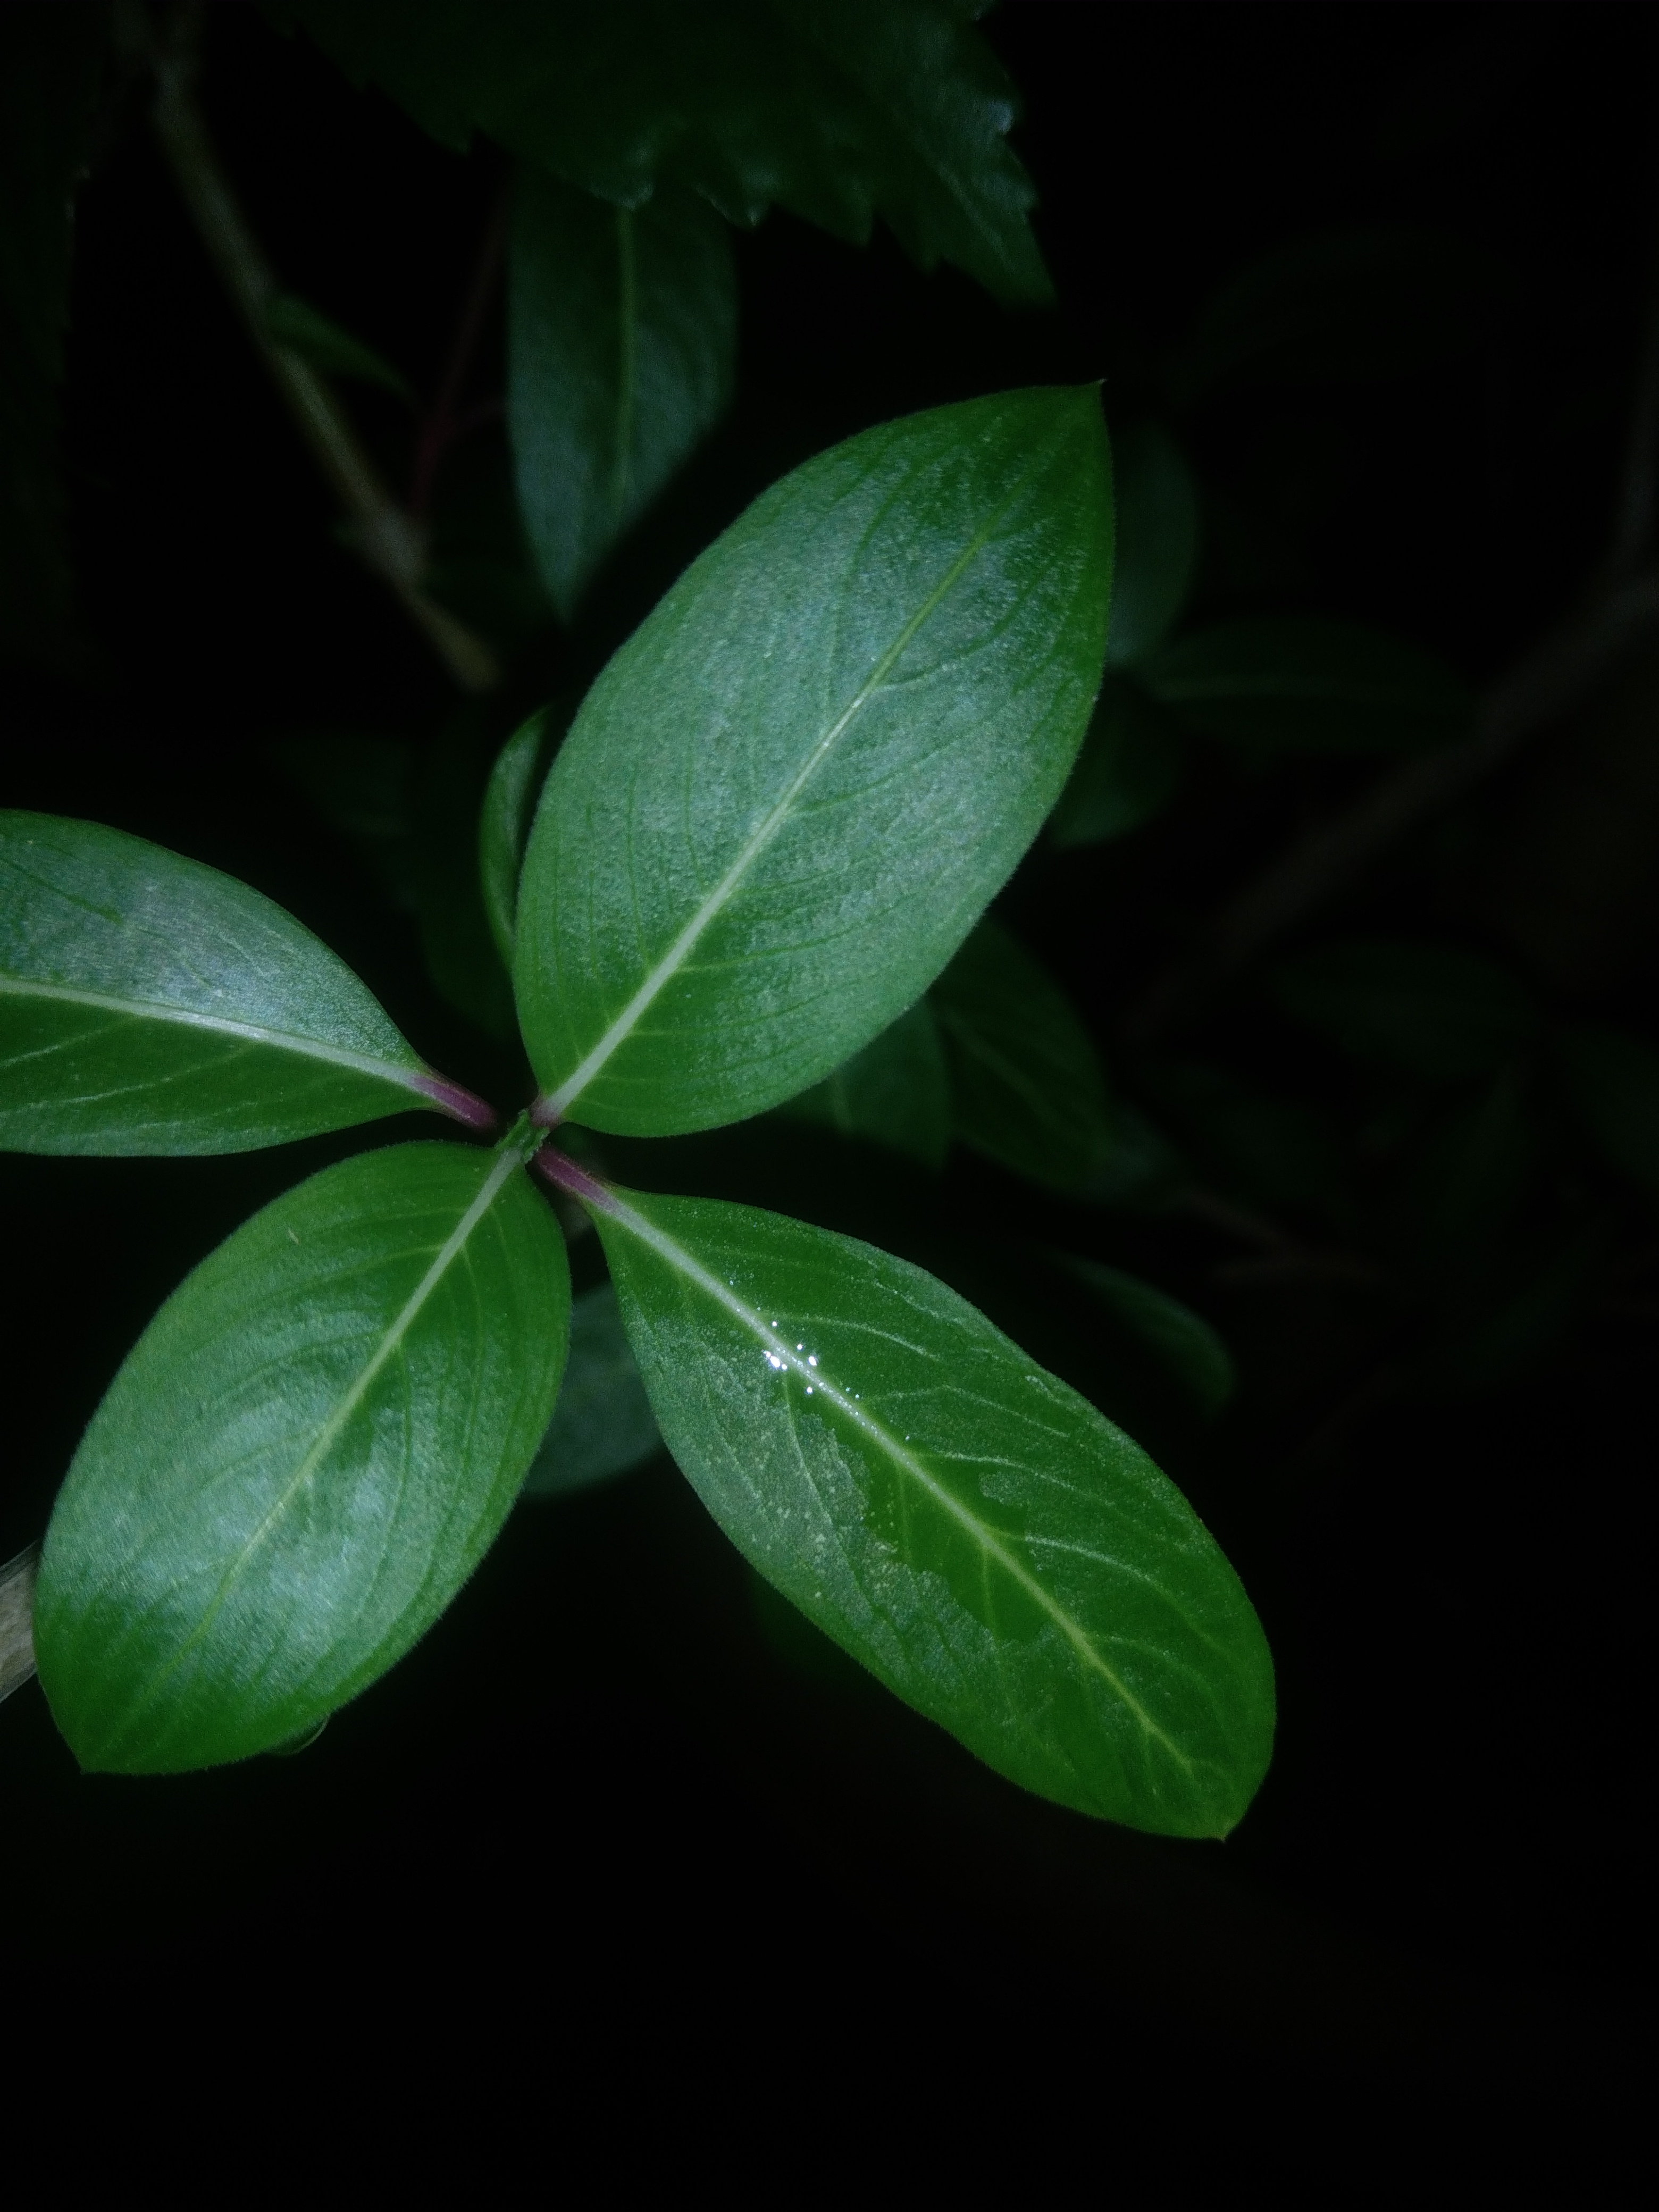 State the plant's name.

rose periwinkle
